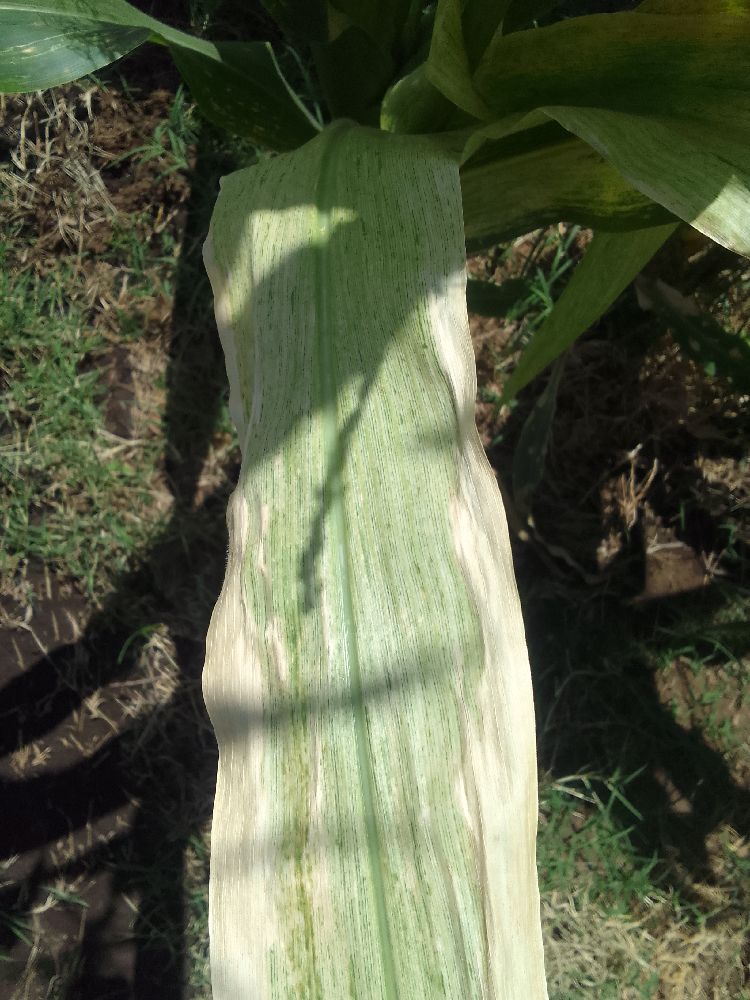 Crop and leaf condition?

maize, maize lethal necrosis
